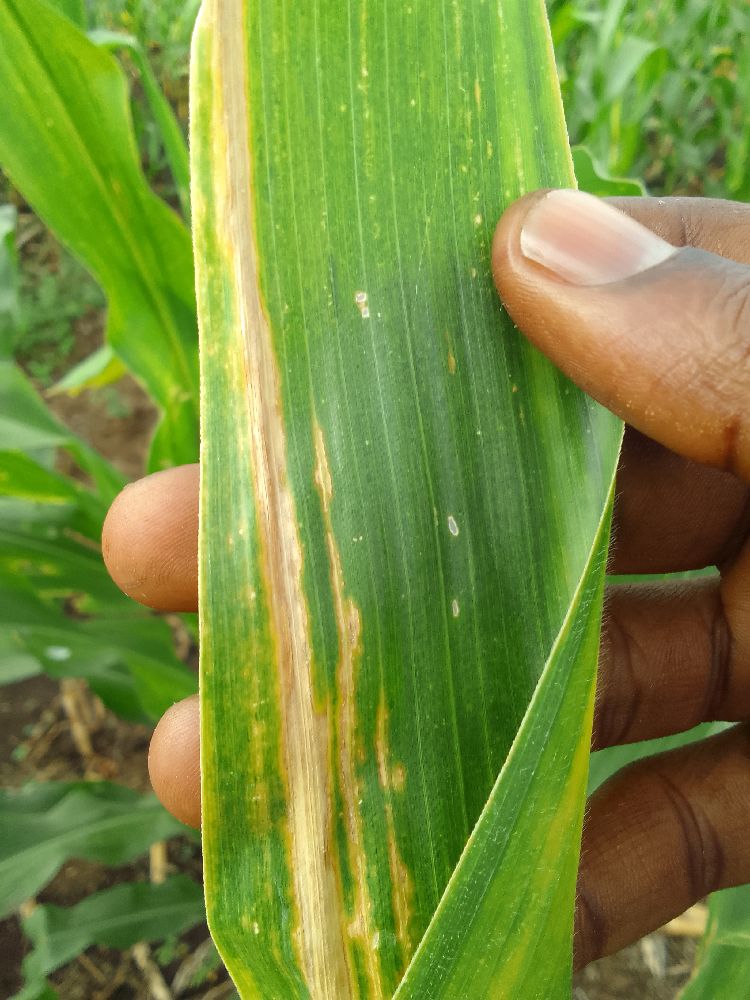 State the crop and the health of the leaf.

maize, maize lethal necrosis
